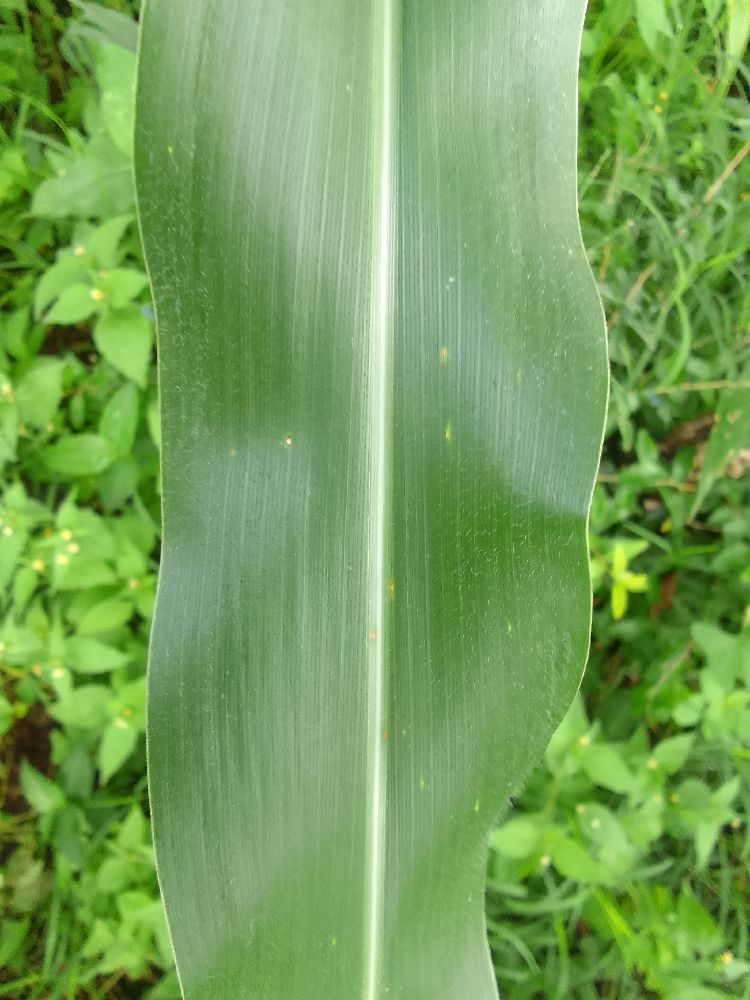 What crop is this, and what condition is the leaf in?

maize, healthy
